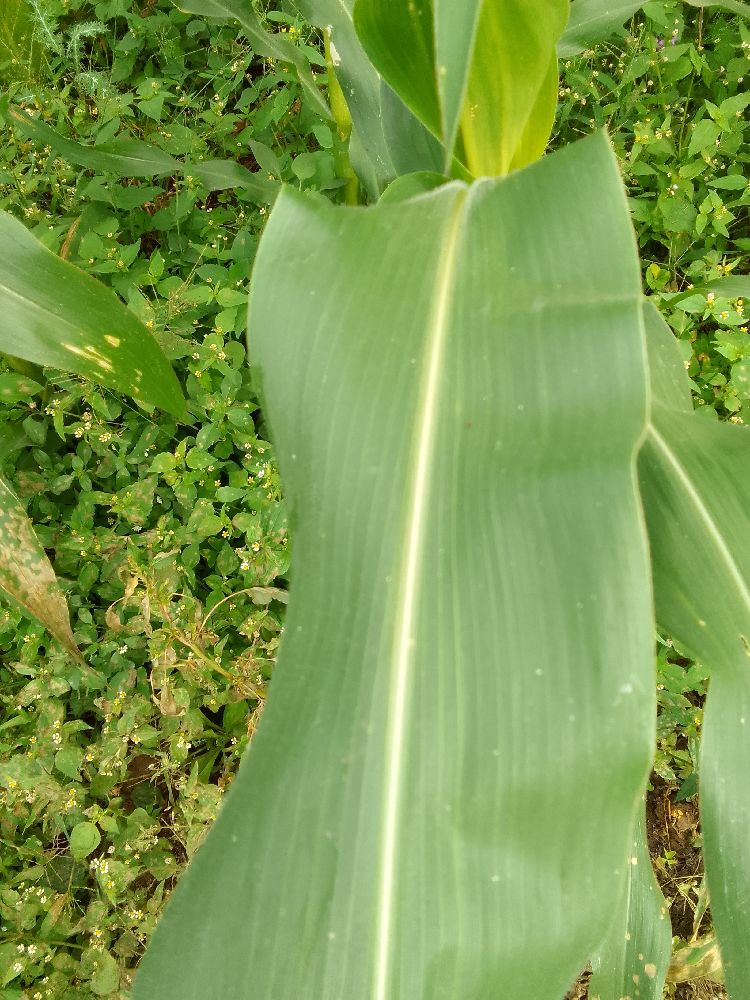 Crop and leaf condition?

maize, healthy
